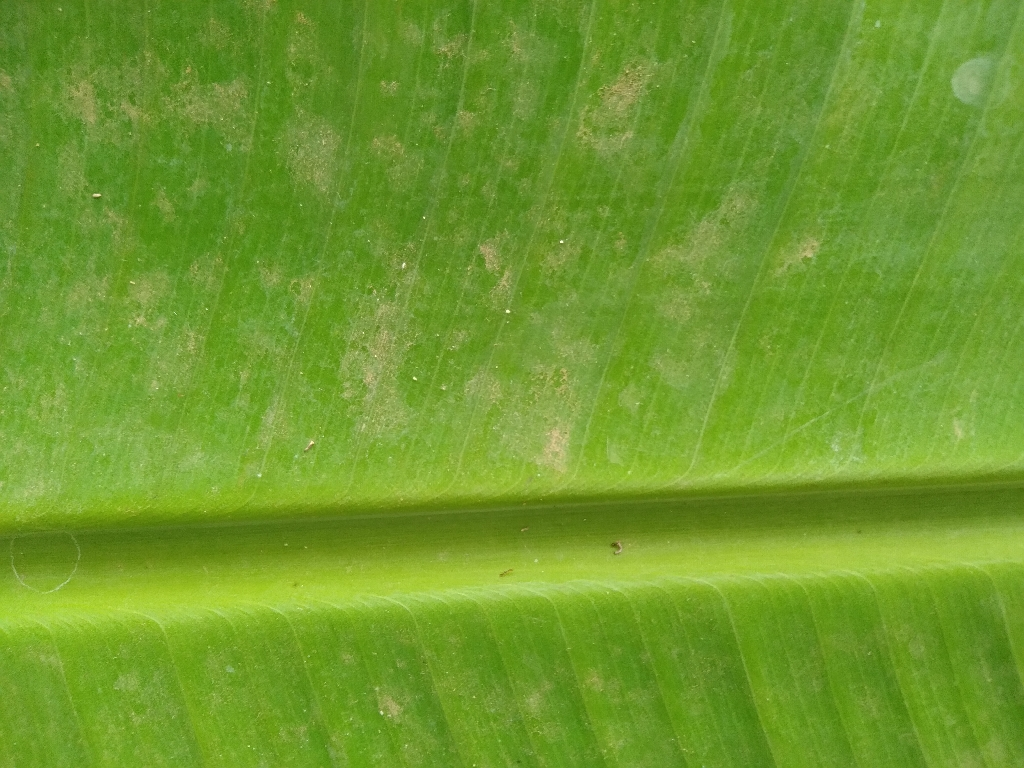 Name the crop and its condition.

banana, healthy
